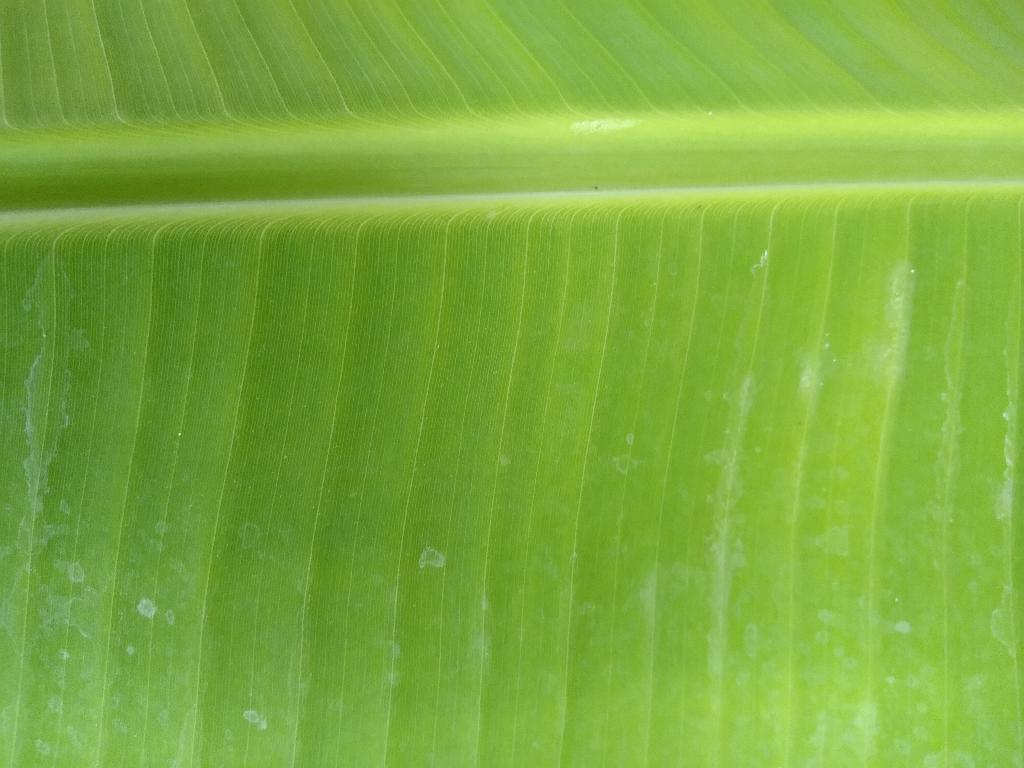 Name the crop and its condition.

banana, healthy
